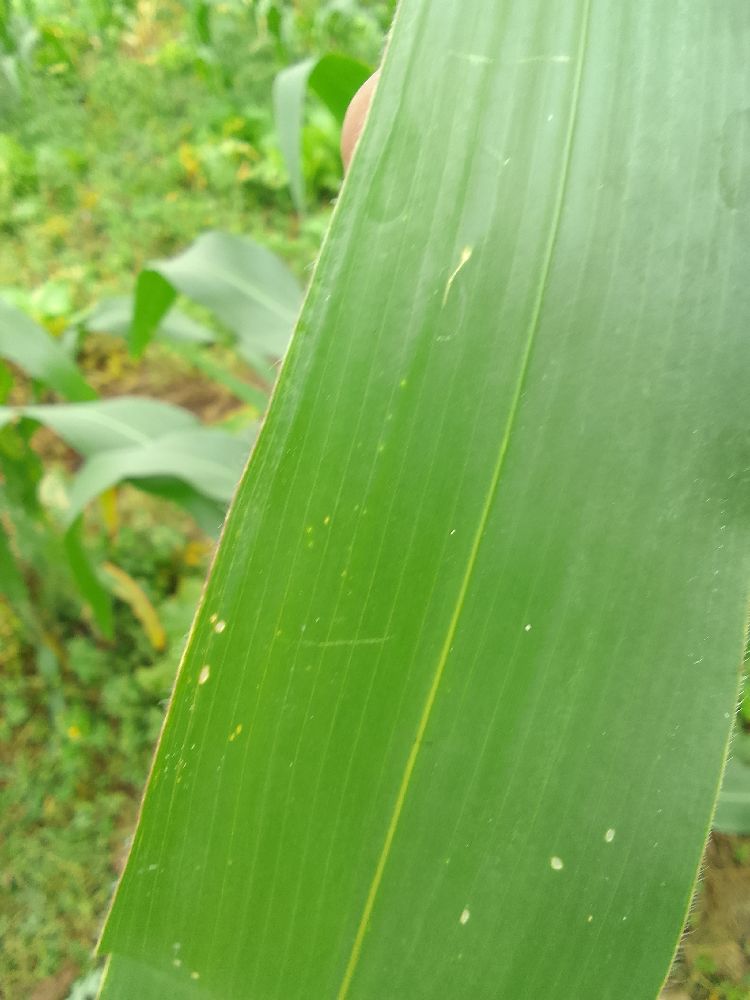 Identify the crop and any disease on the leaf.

maize, healthy
